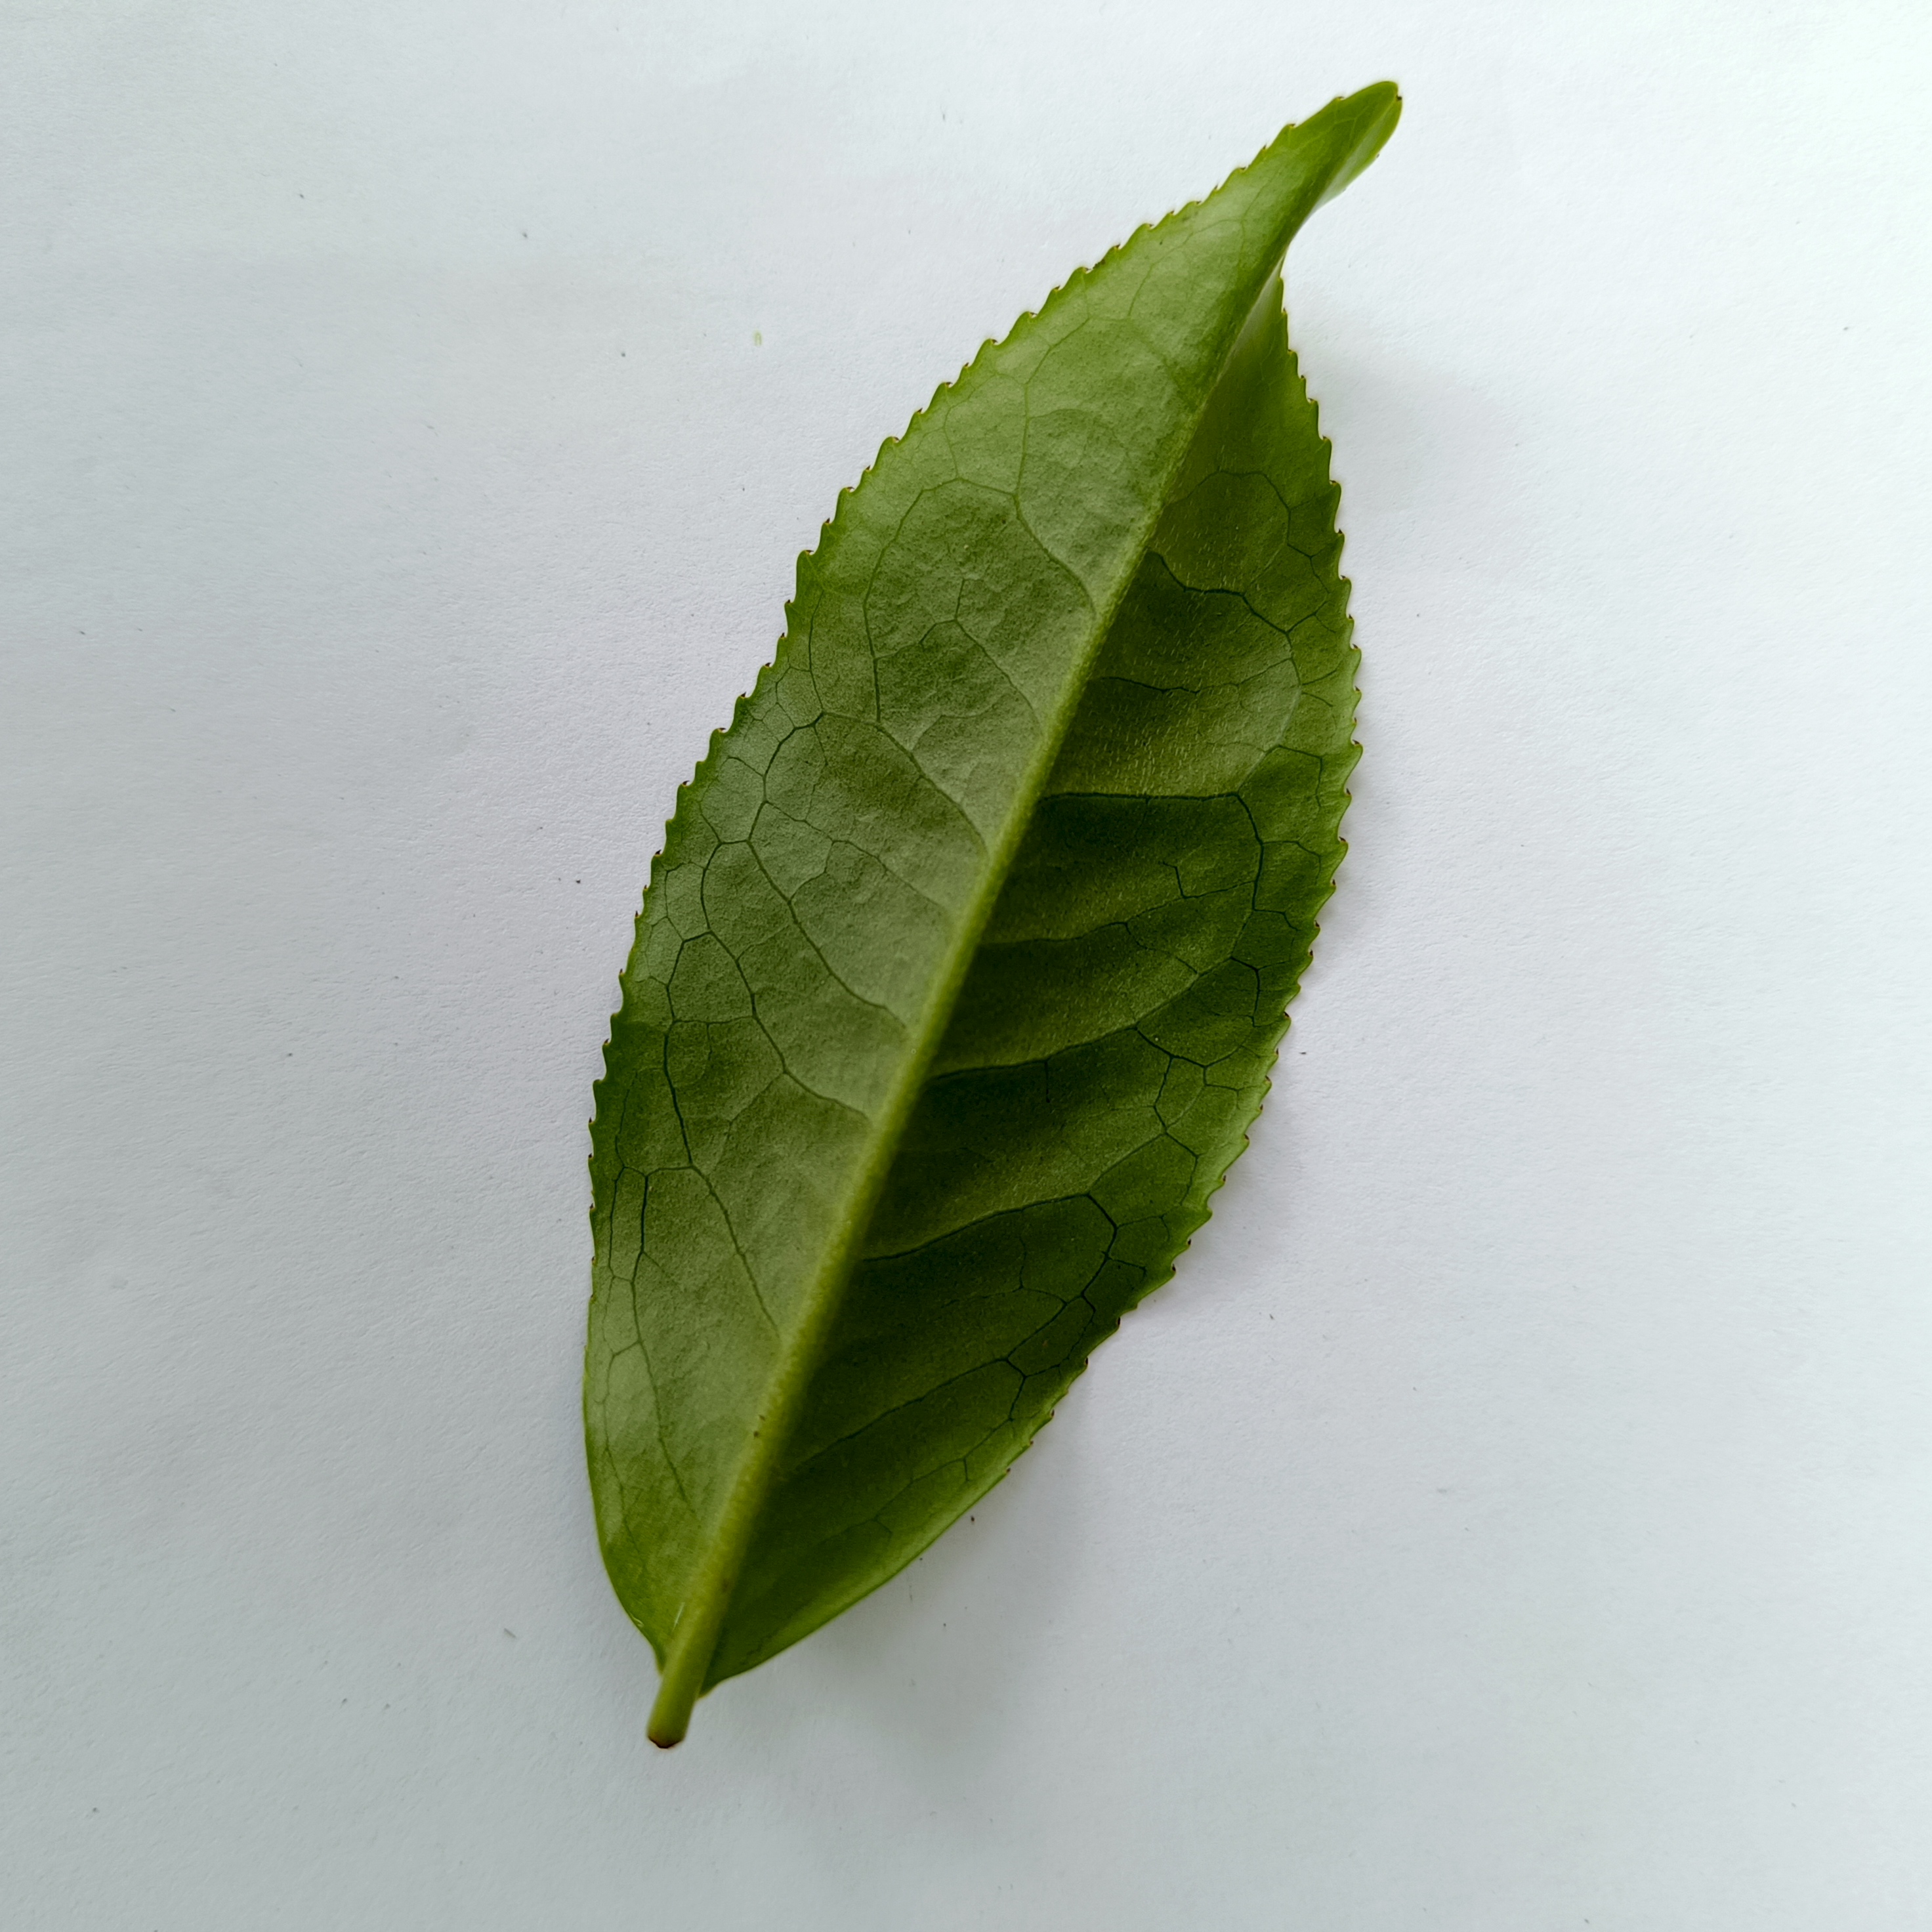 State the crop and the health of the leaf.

tea, healthy
